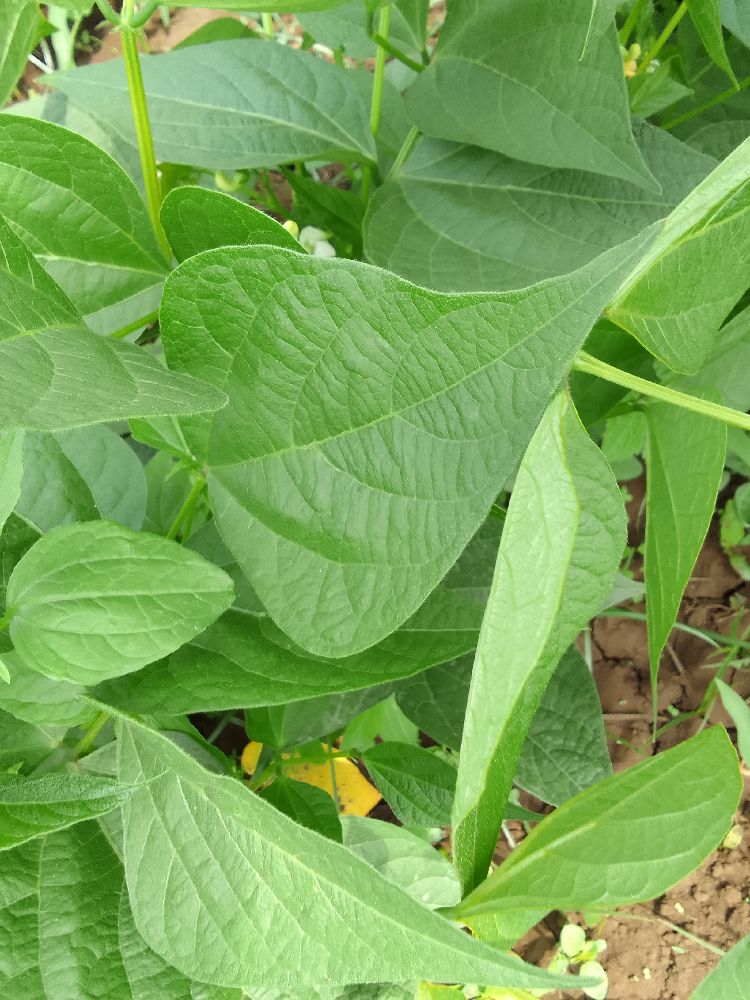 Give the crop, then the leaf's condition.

common bean, healthy
